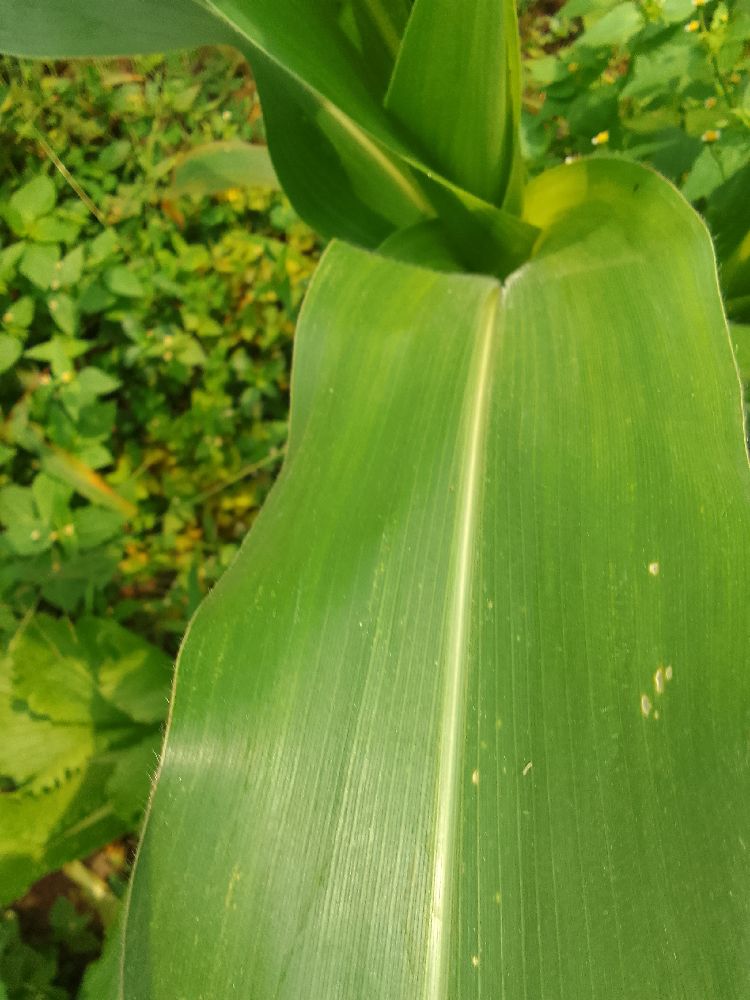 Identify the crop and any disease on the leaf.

maize, healthy
